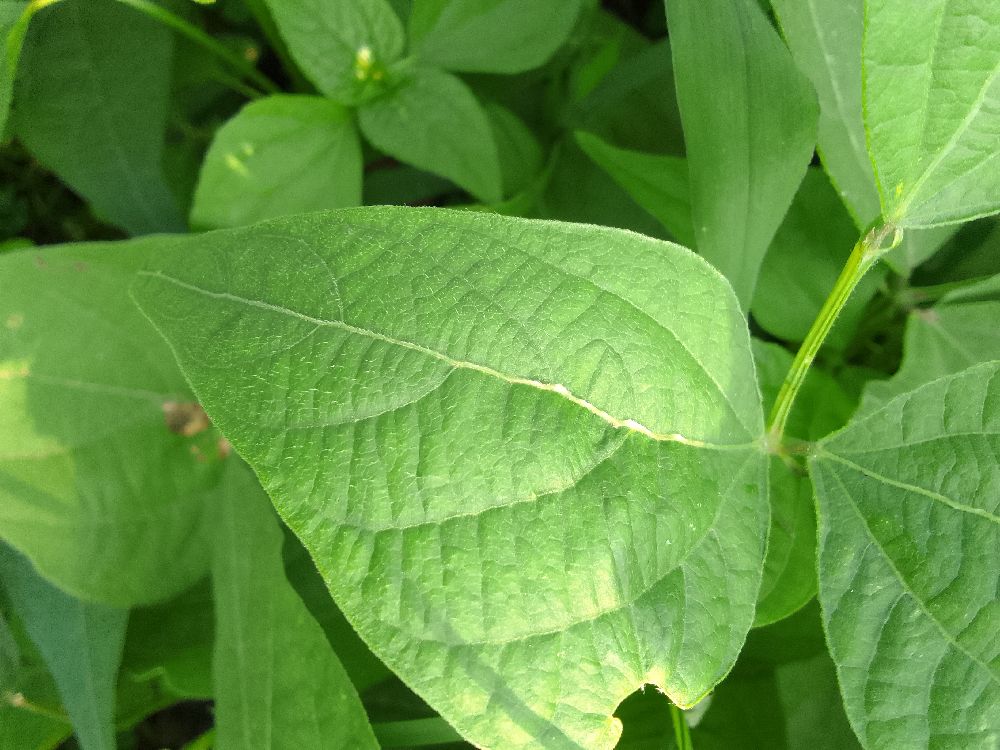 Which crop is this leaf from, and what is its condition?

common bean, healthy
